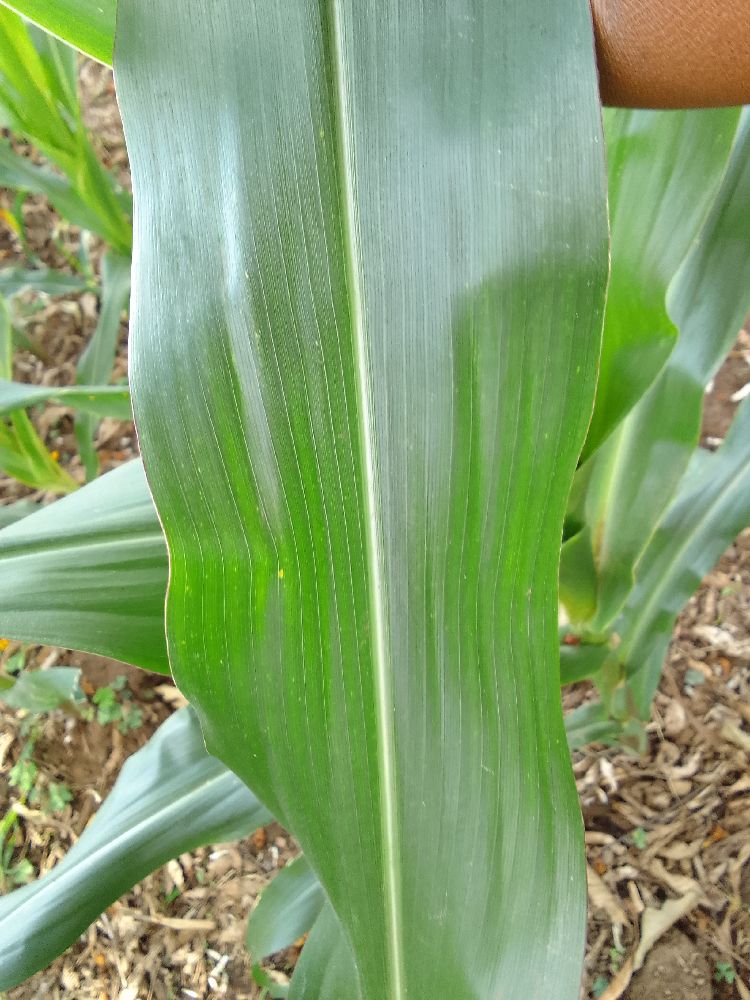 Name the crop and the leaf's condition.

maize, healthy
